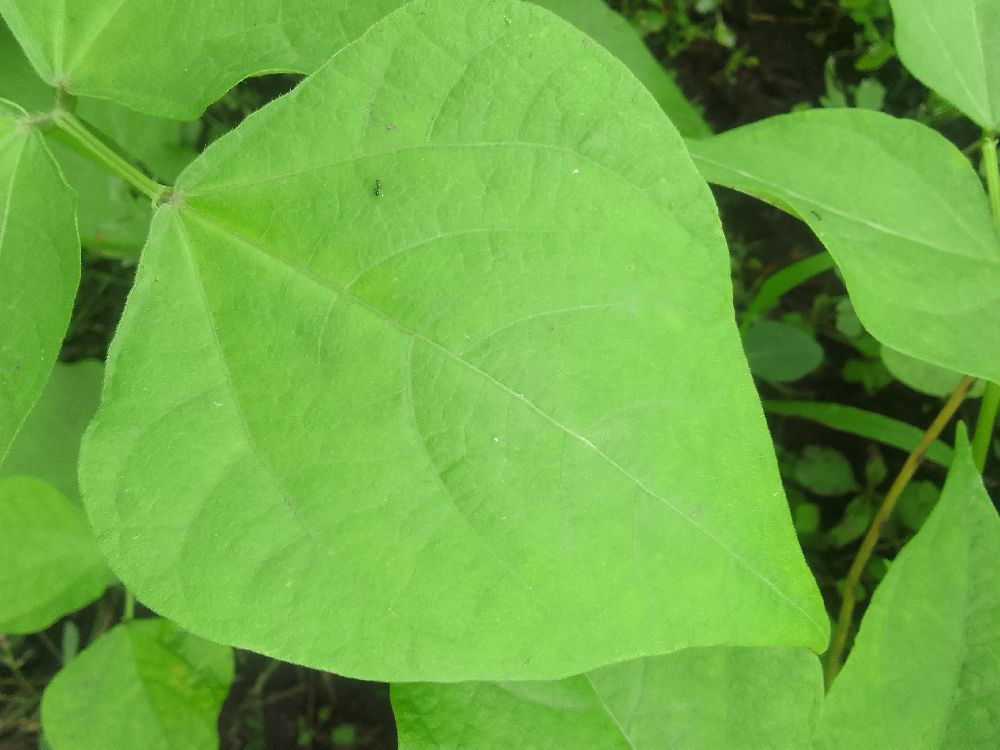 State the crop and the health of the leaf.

common bean, healthy
